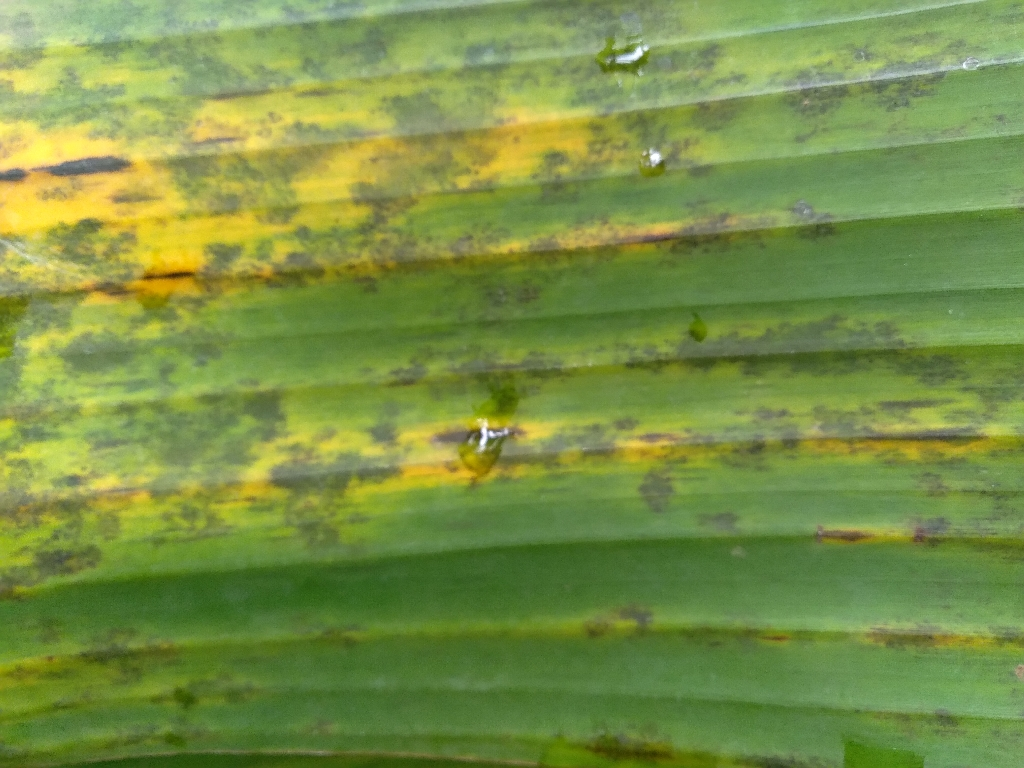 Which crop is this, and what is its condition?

banana, black sigatoka
